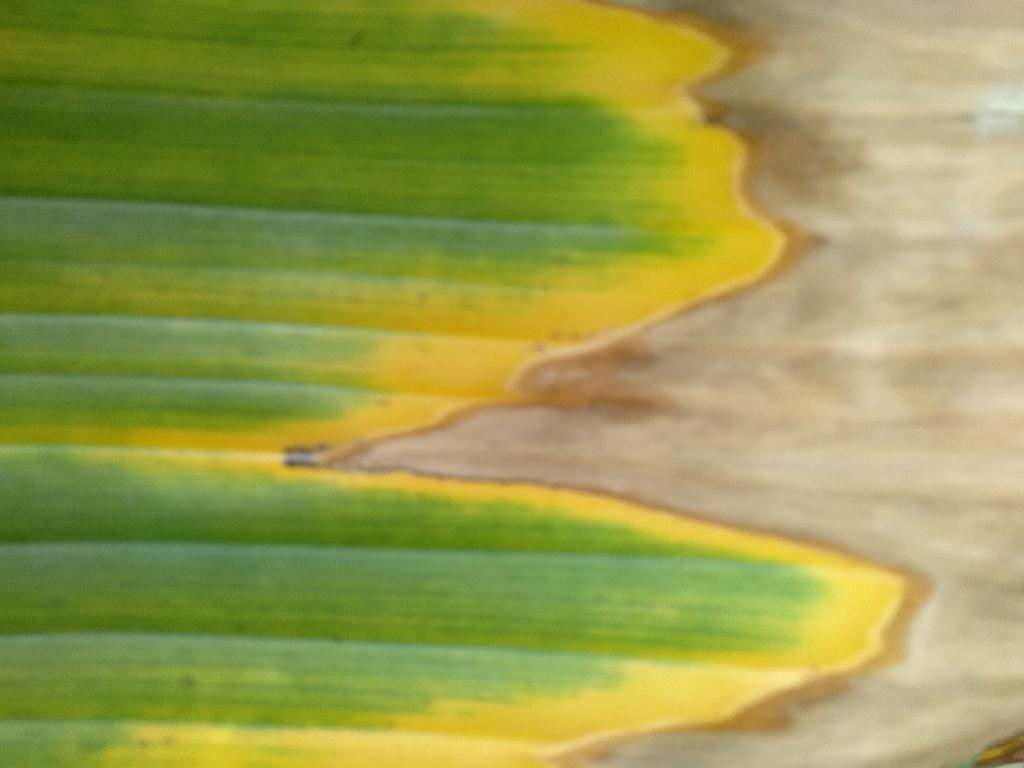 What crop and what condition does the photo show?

banana, fusarium wilt race 1
